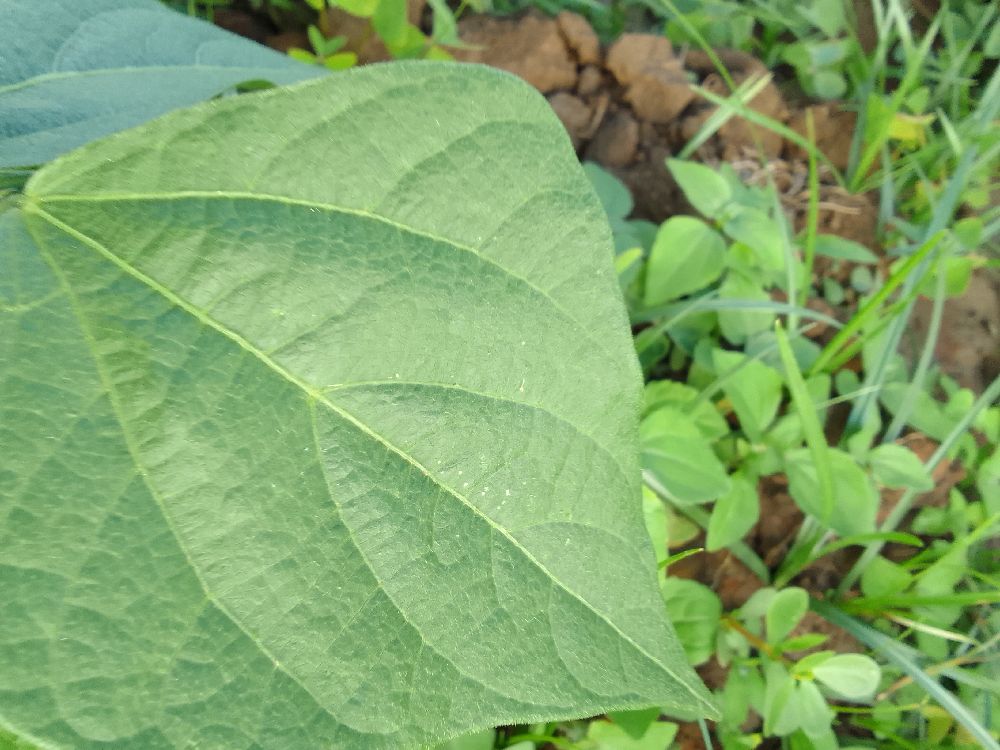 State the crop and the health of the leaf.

common bean, healthy
